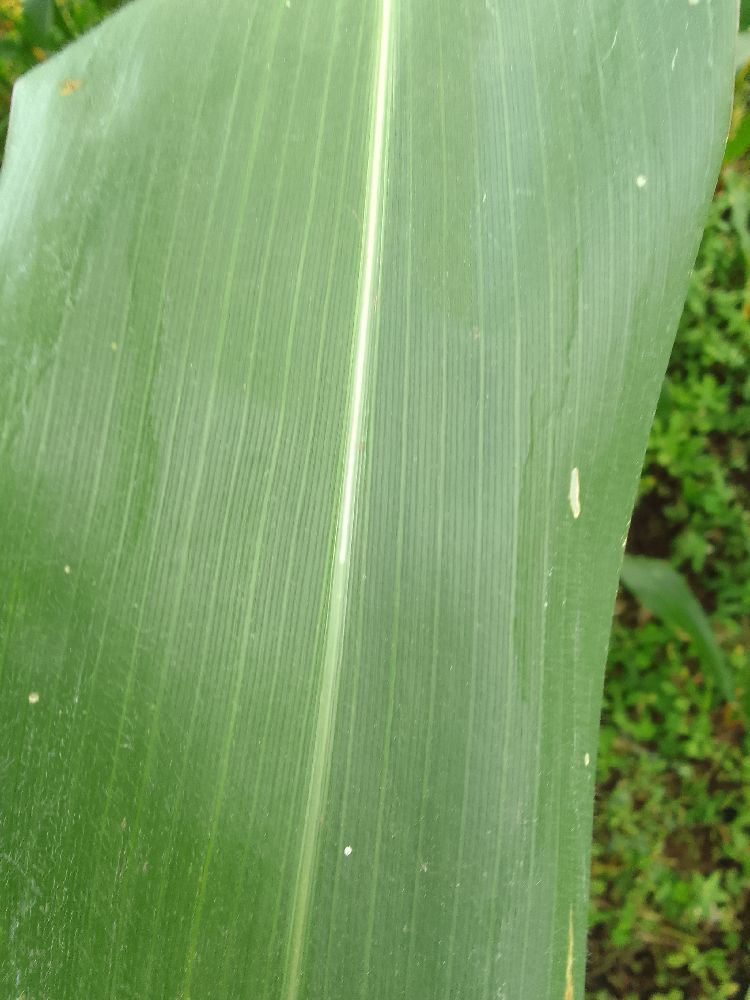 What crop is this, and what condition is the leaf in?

maize, healthy
